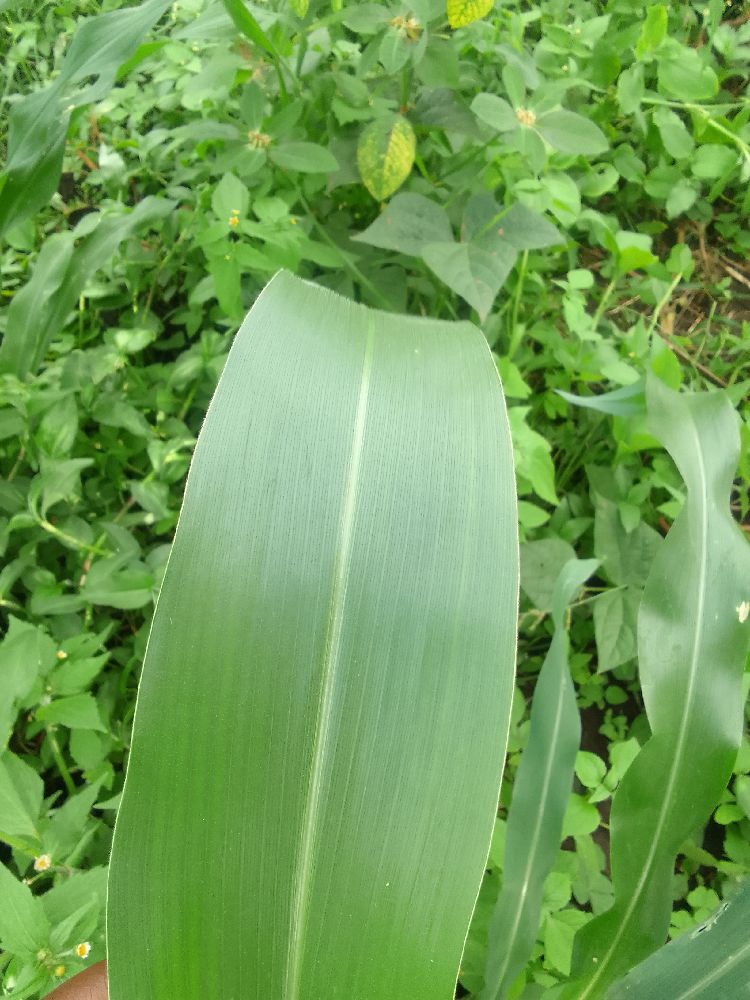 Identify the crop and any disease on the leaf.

maize, healthy
